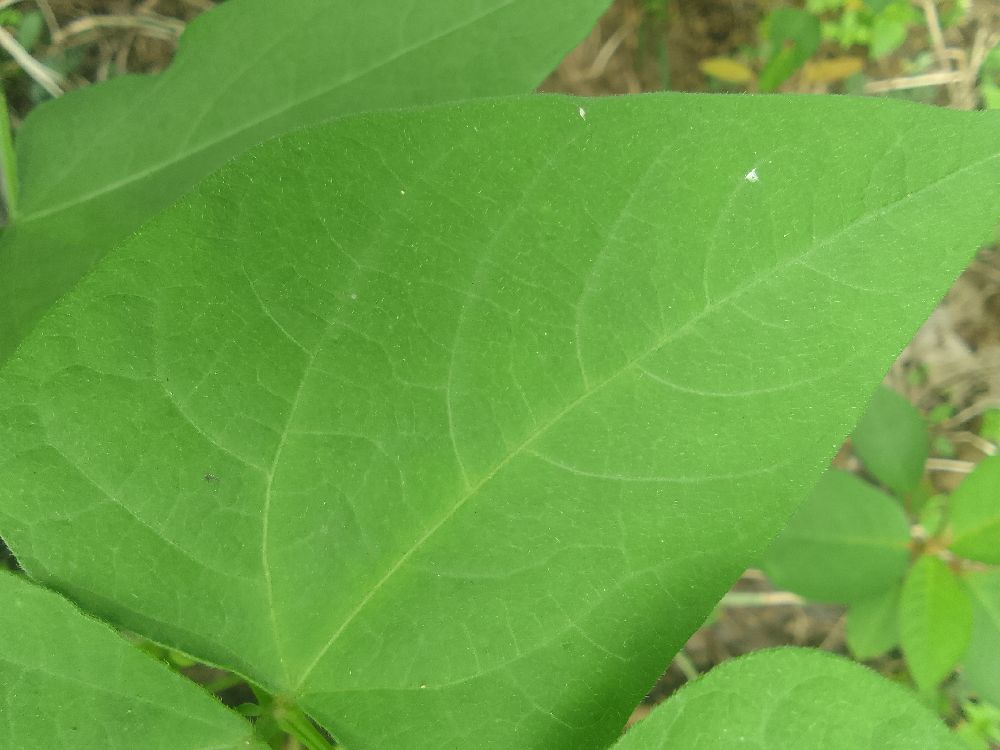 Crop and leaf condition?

common bean, healthy
